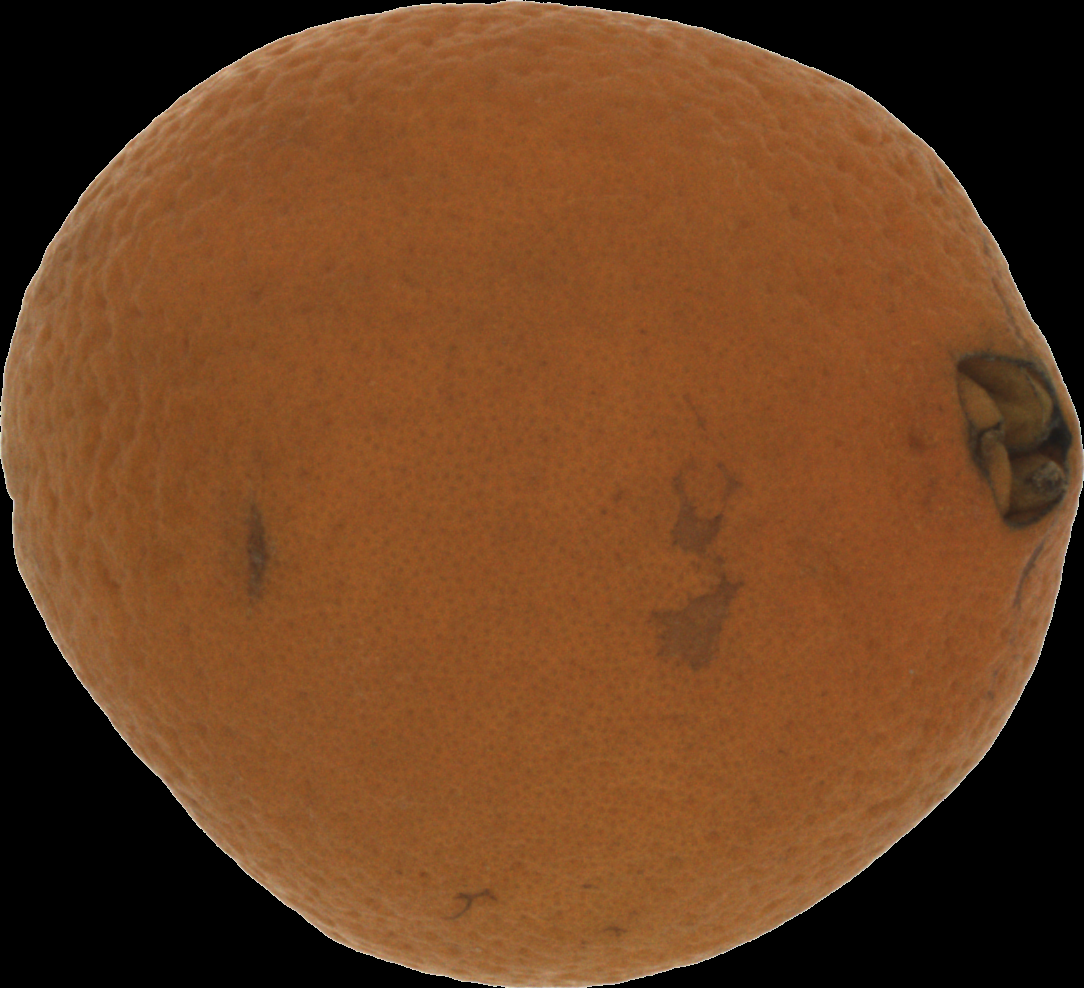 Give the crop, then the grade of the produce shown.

orange, bad
